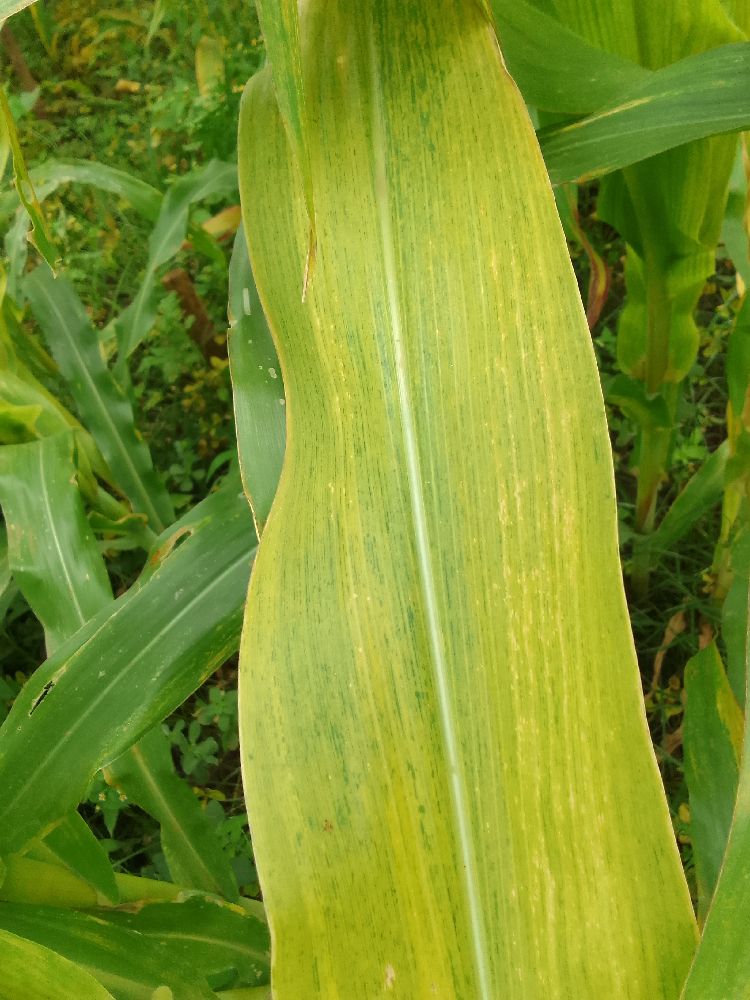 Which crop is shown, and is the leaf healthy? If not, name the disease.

maize, maize lethal necrosis
